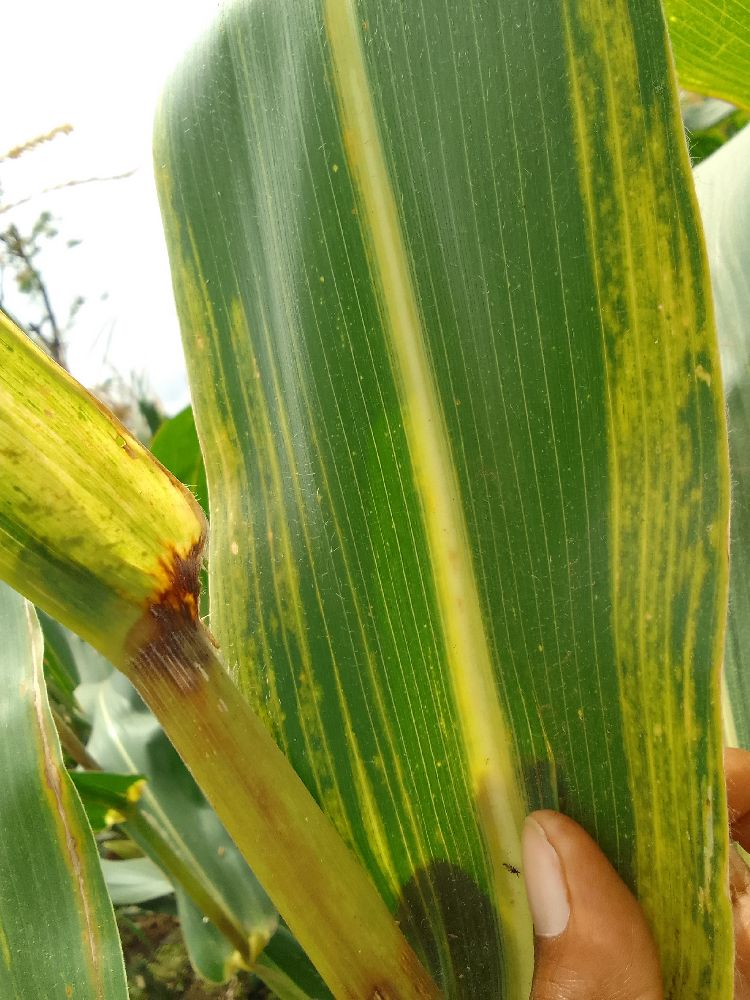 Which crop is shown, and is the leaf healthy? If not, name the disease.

maize, maize lethal necrosis
